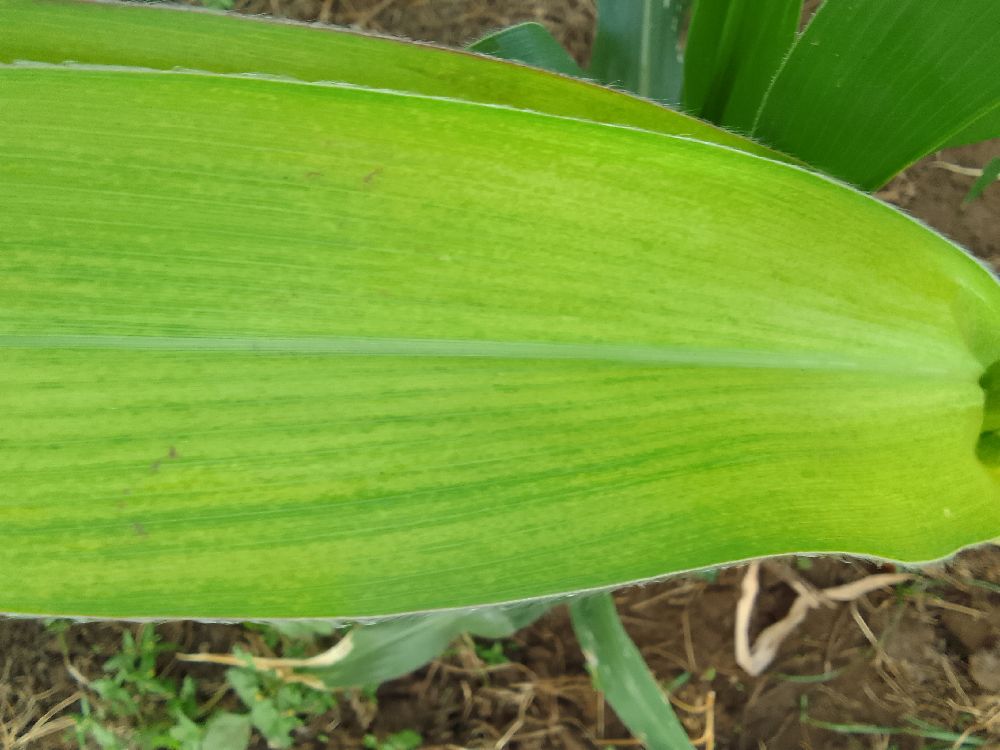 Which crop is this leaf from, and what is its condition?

maize, maize lethal necrosis
